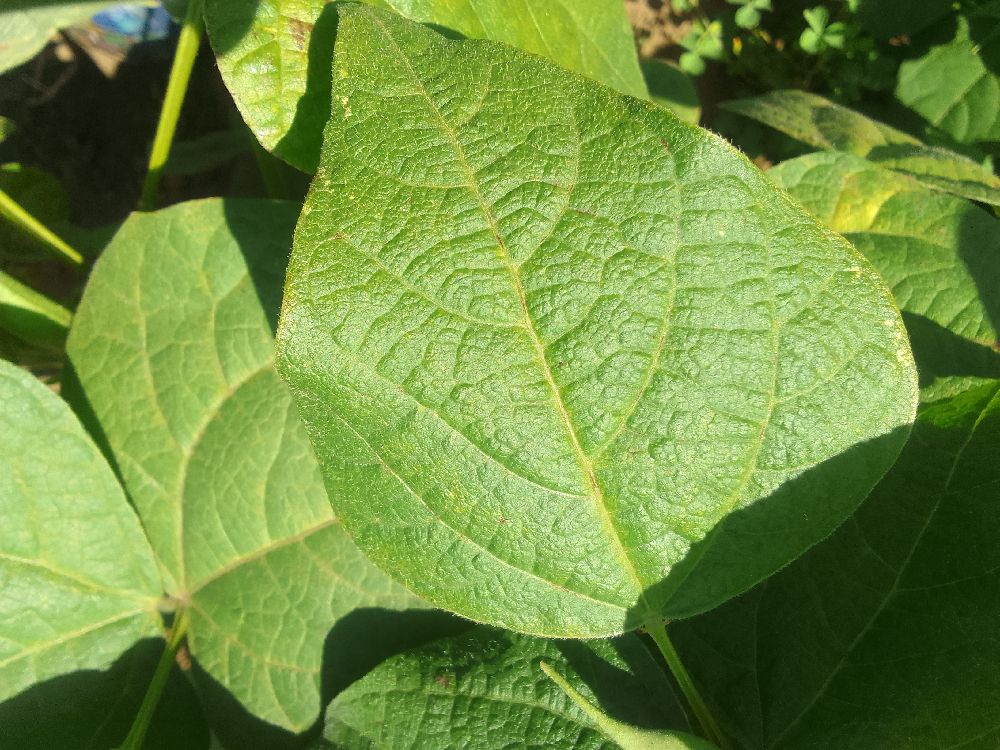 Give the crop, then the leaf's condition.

common bean, healthy
